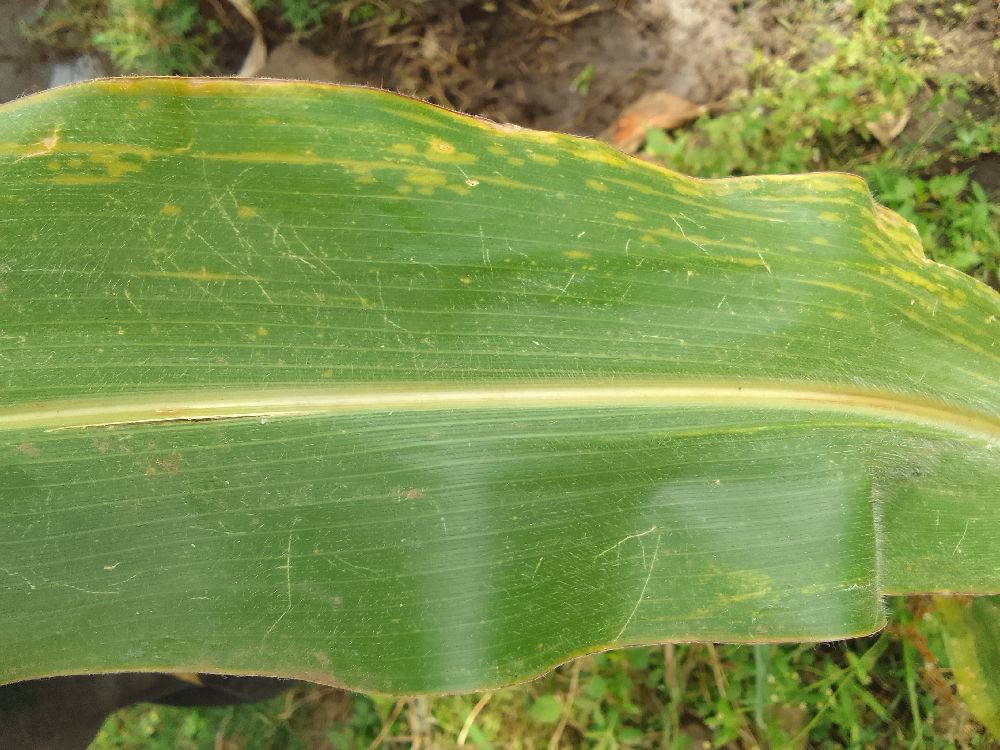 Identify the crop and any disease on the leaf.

maize, maize lethal necrosis
